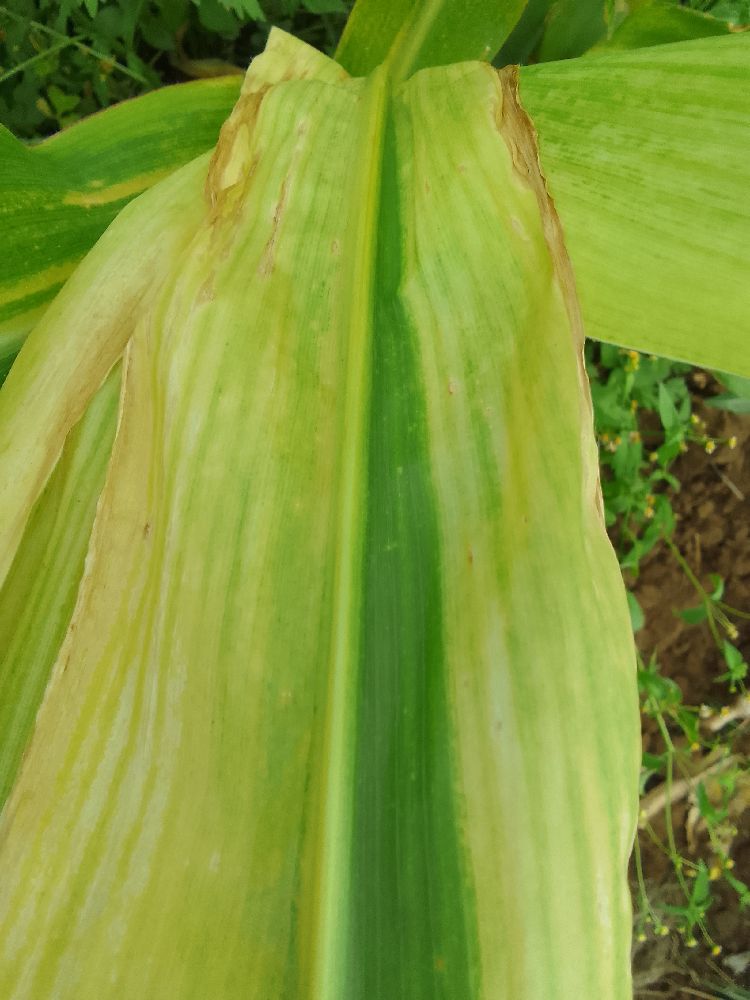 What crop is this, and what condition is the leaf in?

maize, maize lethal necrosis
